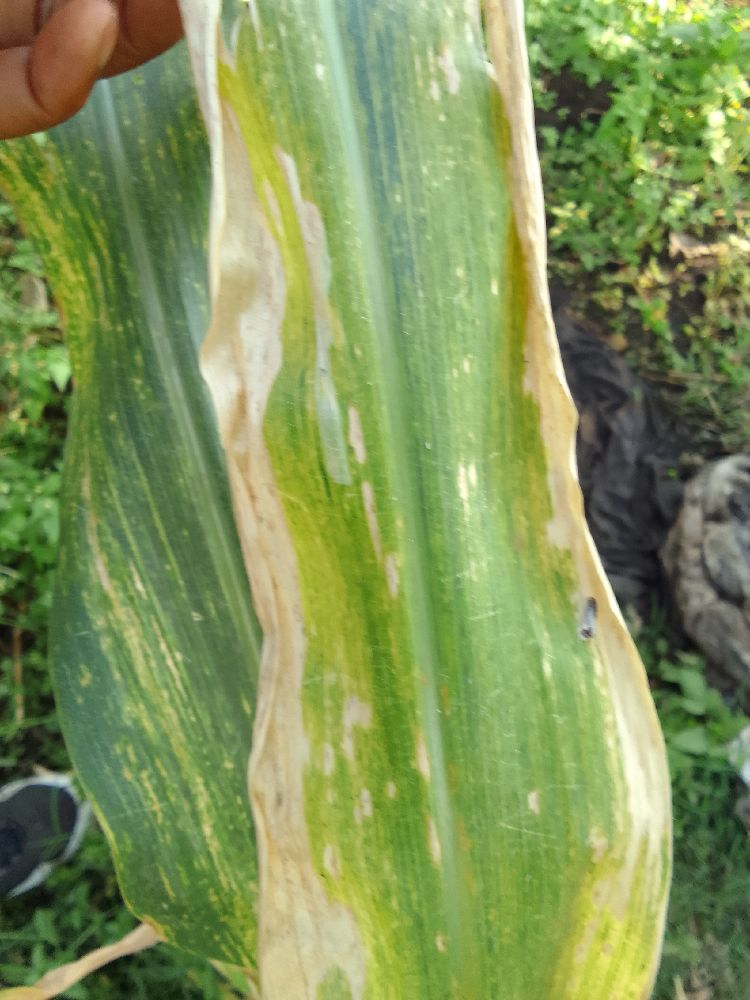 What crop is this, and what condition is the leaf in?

maize, maize lethal necrosis
